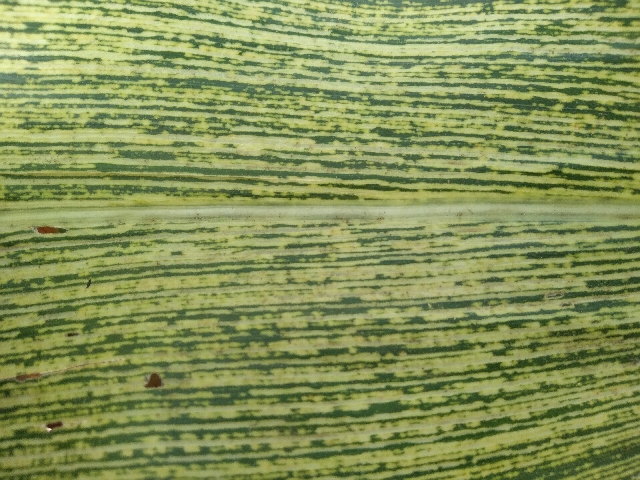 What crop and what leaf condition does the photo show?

maize, maize streak virus
